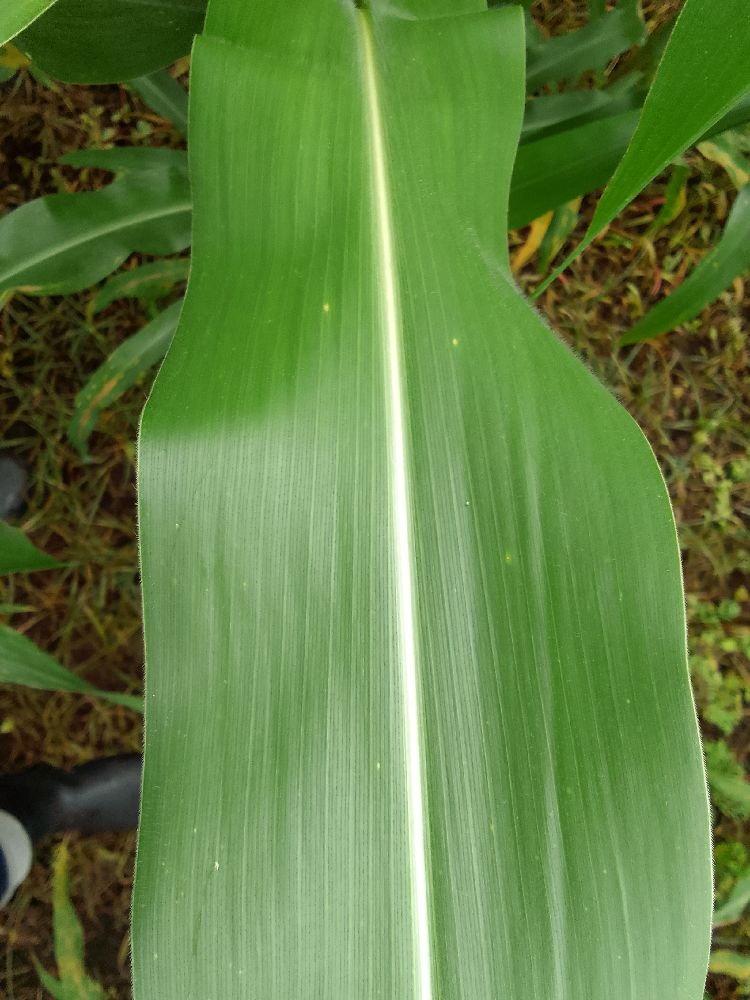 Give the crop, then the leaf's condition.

maize, healthy
